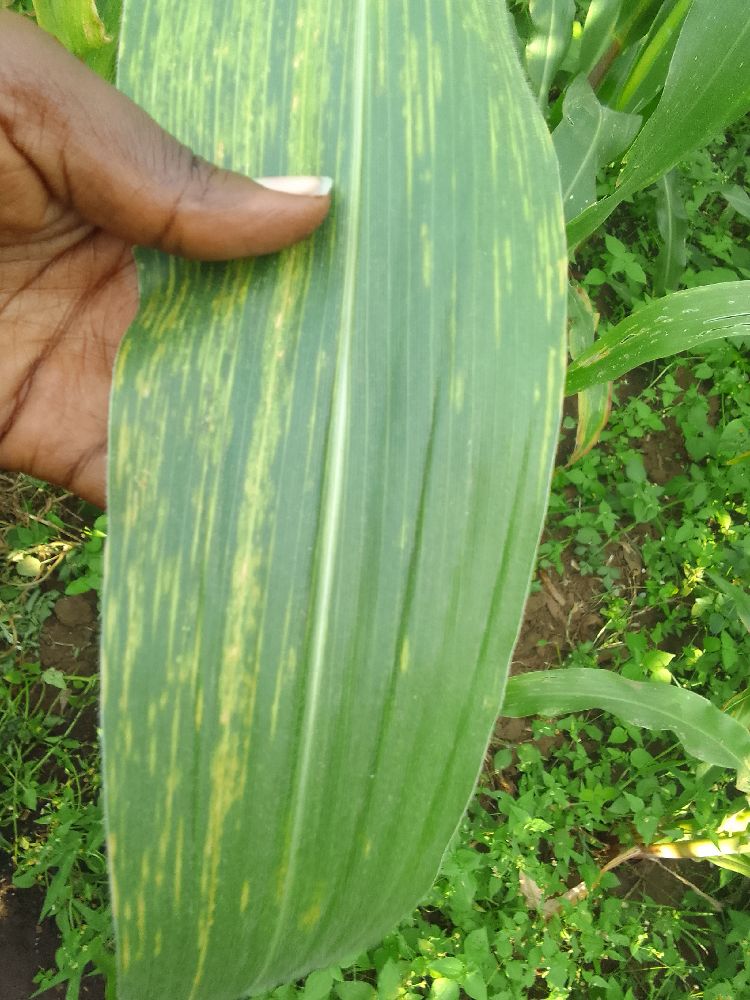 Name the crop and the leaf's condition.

maize, maize lethal necrosis
